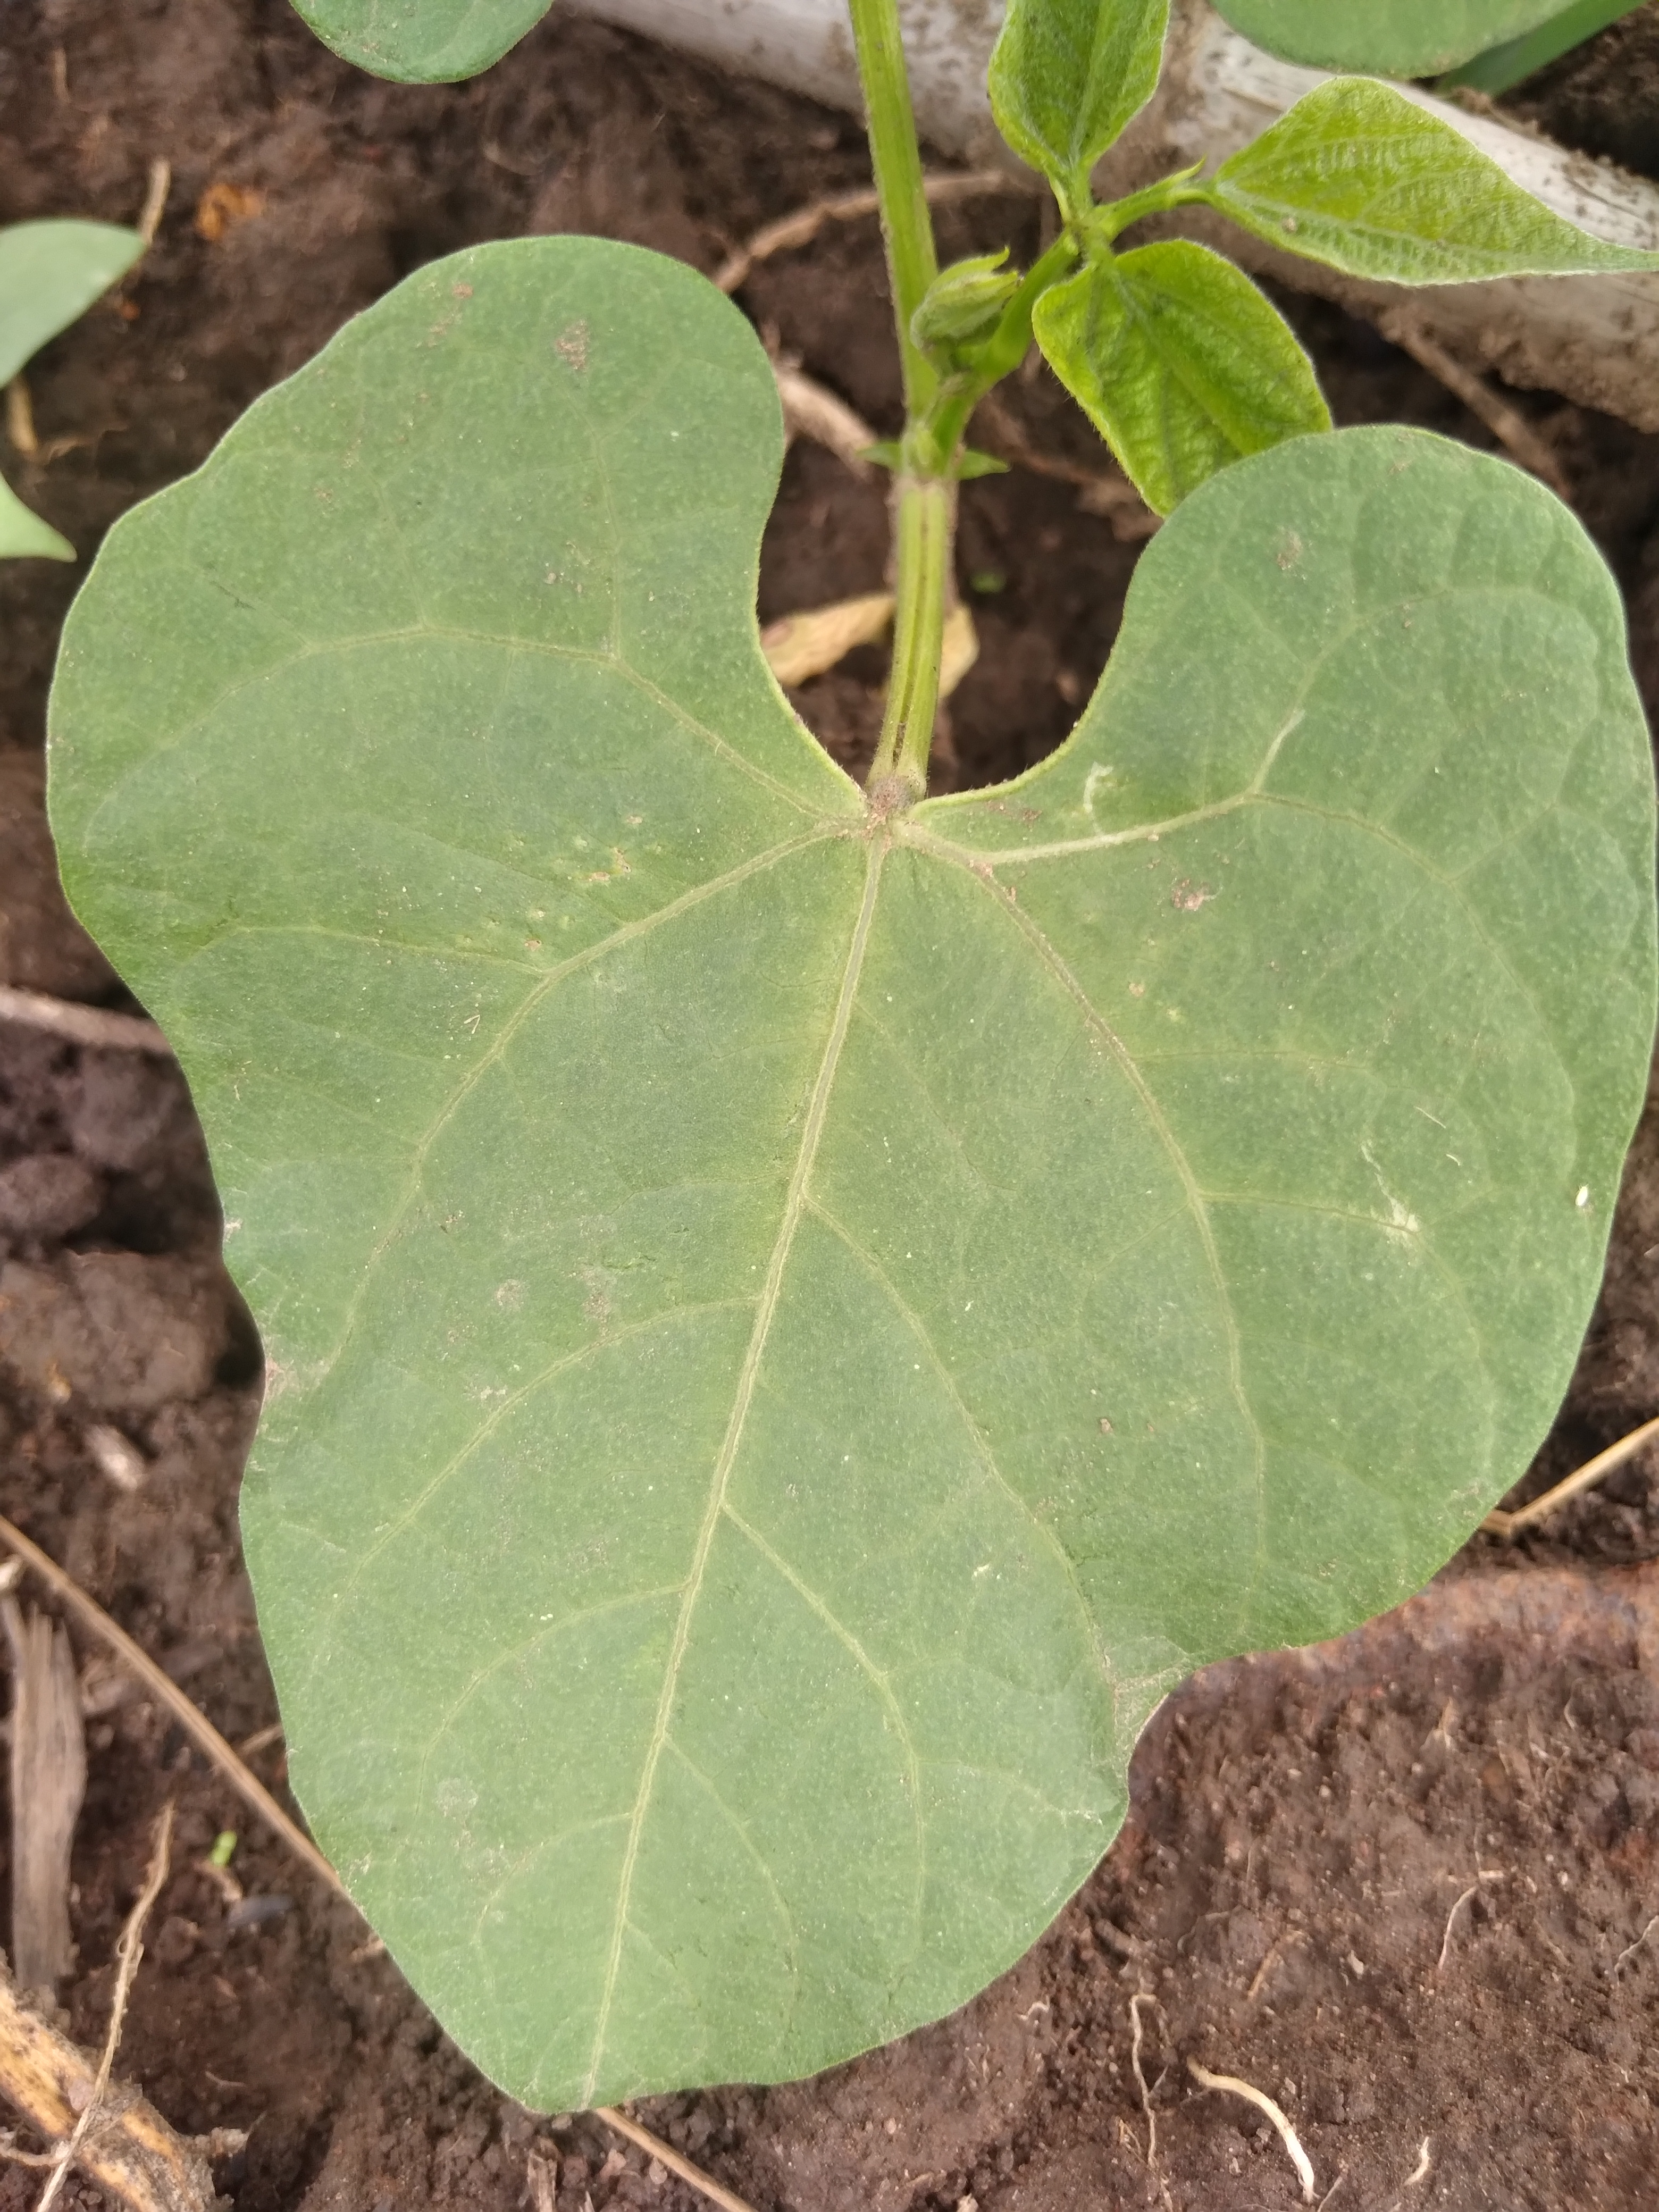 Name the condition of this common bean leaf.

healthy
